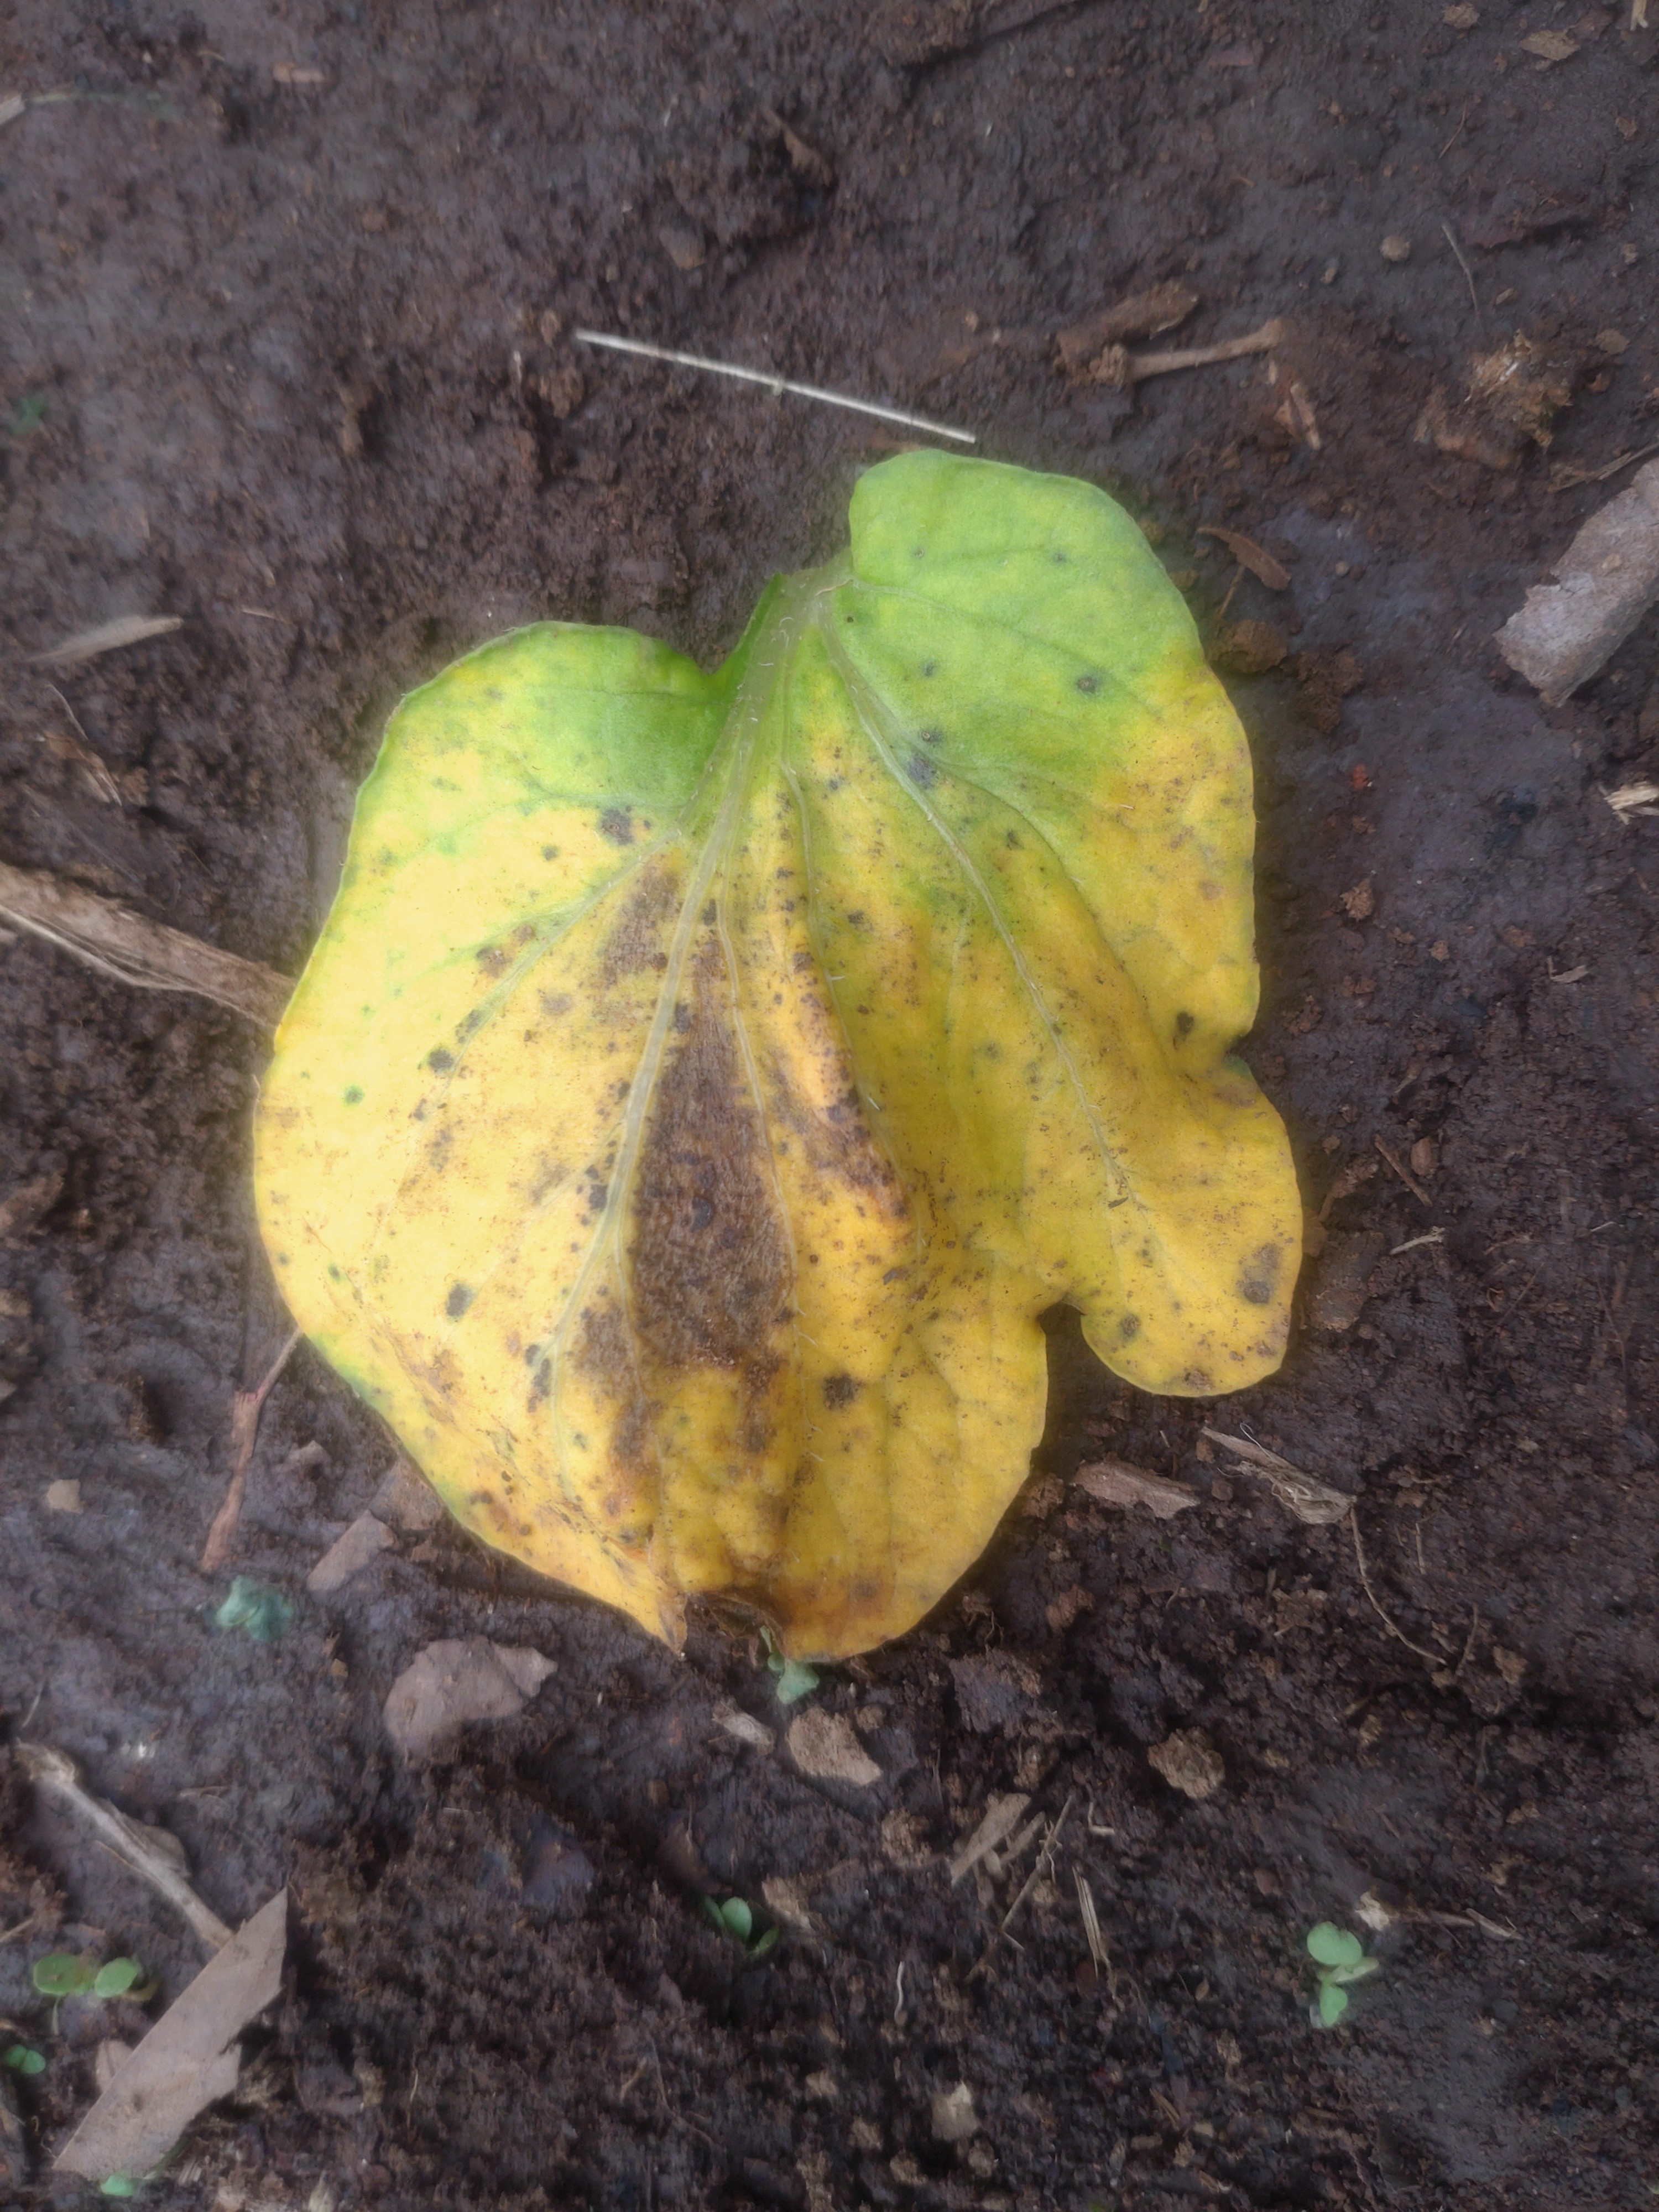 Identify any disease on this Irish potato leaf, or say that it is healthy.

late blight
